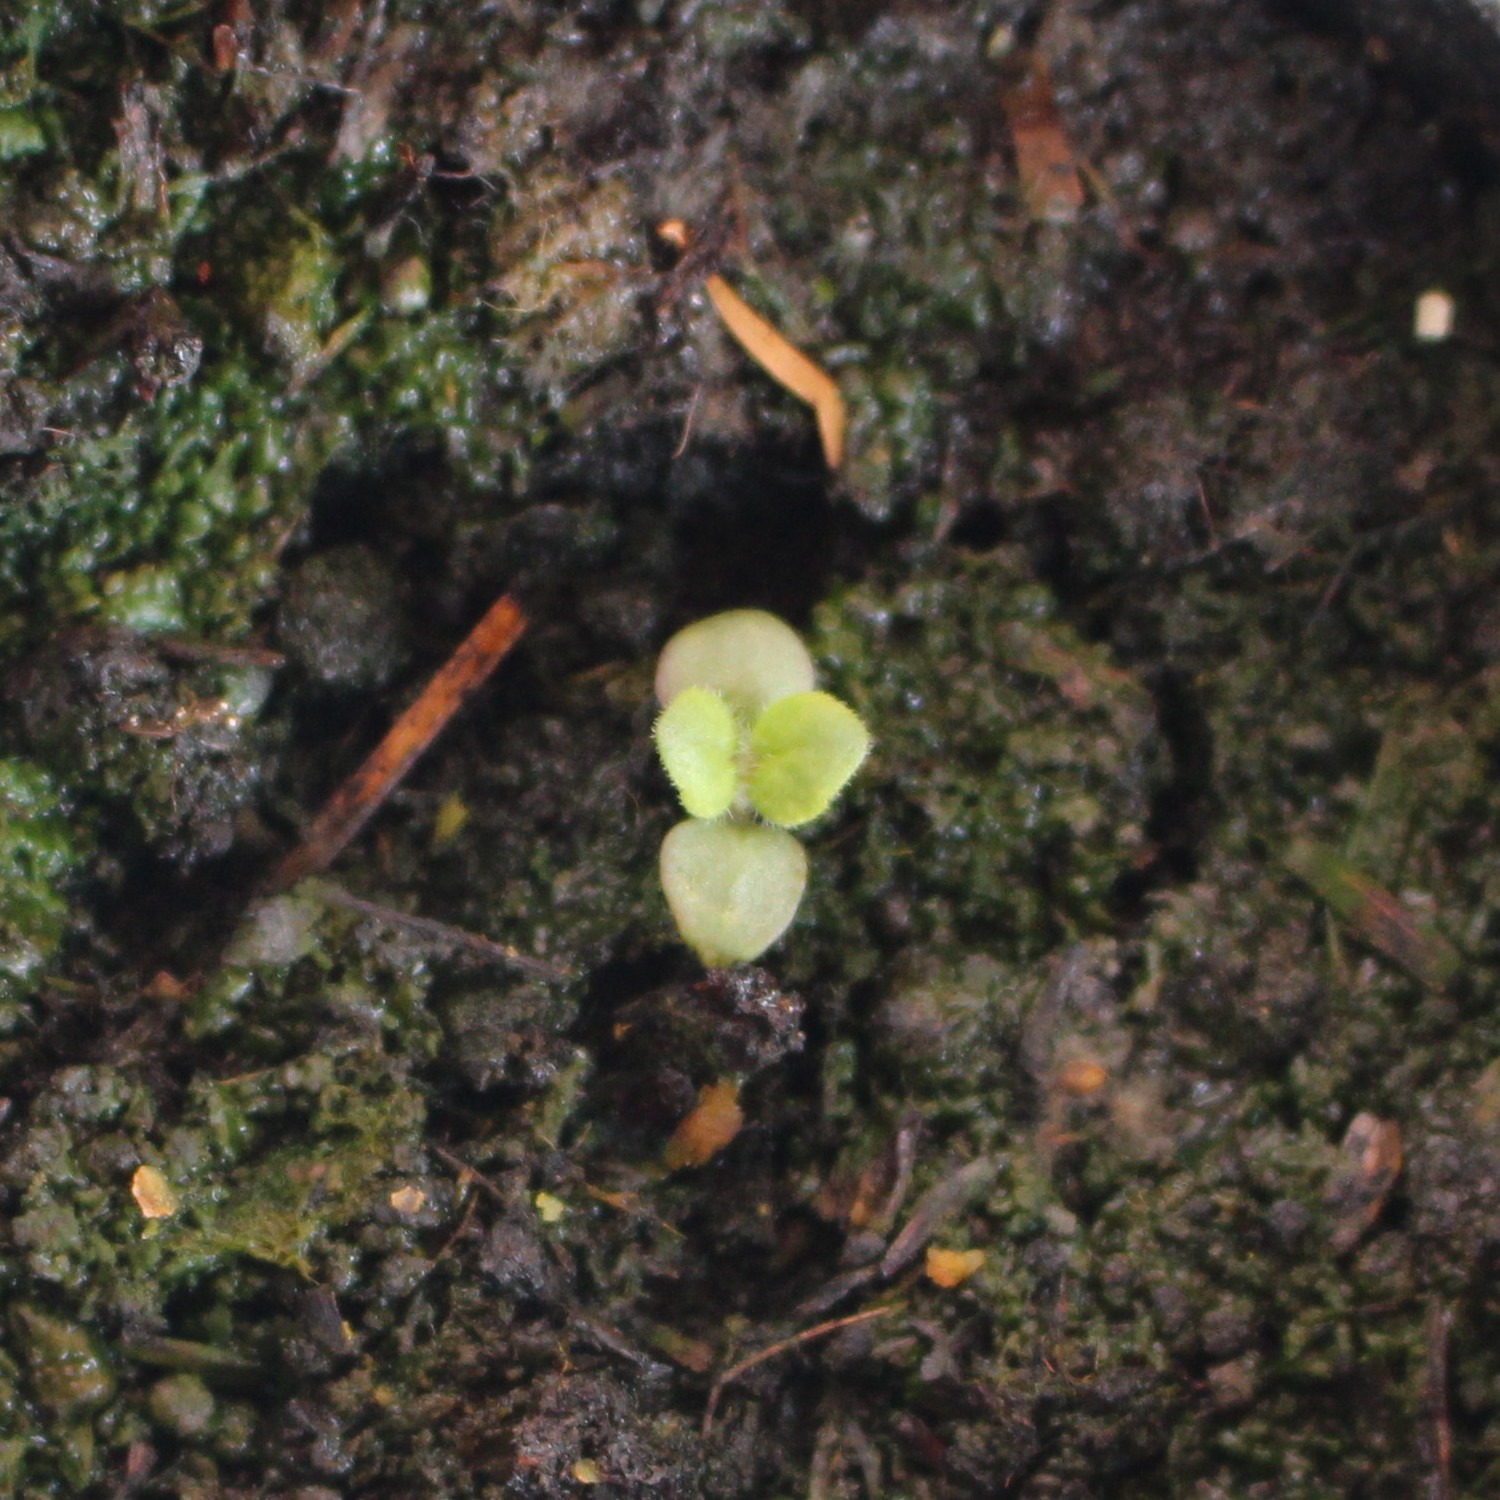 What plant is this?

Veronica persica
